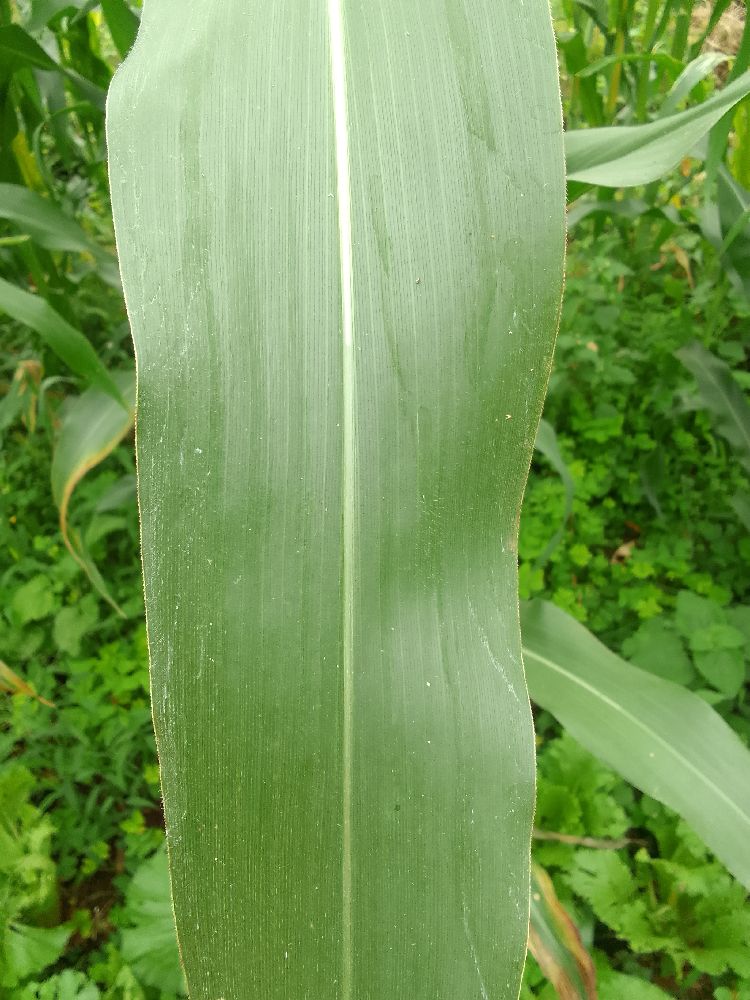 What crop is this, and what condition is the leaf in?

maize, healthy
